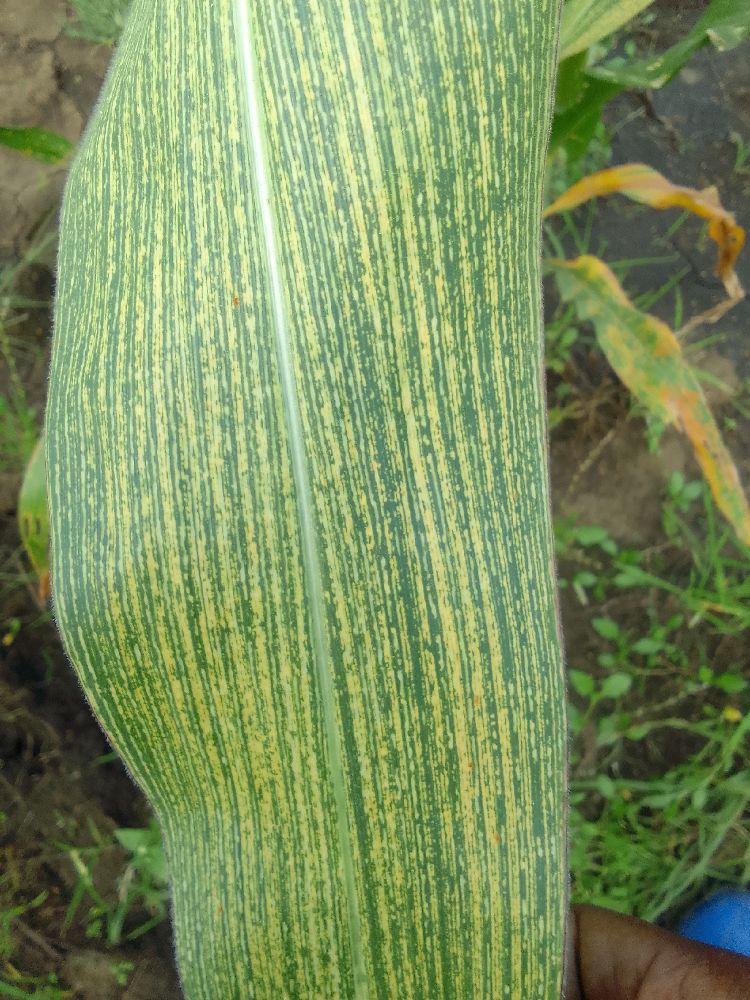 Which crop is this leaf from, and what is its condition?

maize, maize streak virus
